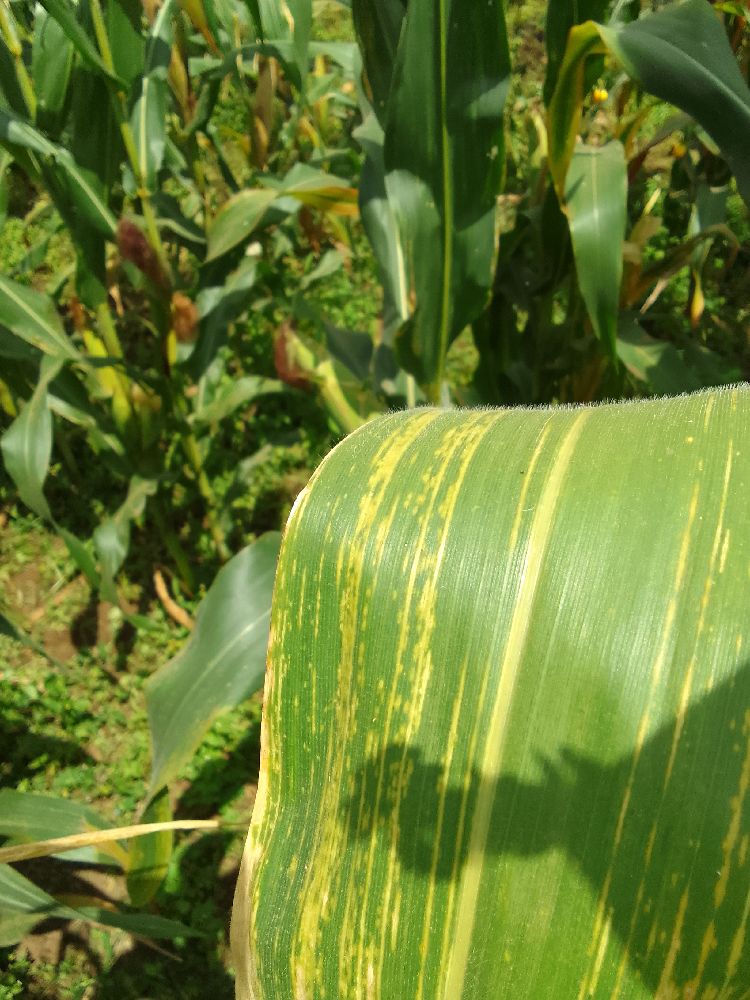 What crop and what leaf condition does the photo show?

maize, maize lethal necrosis
